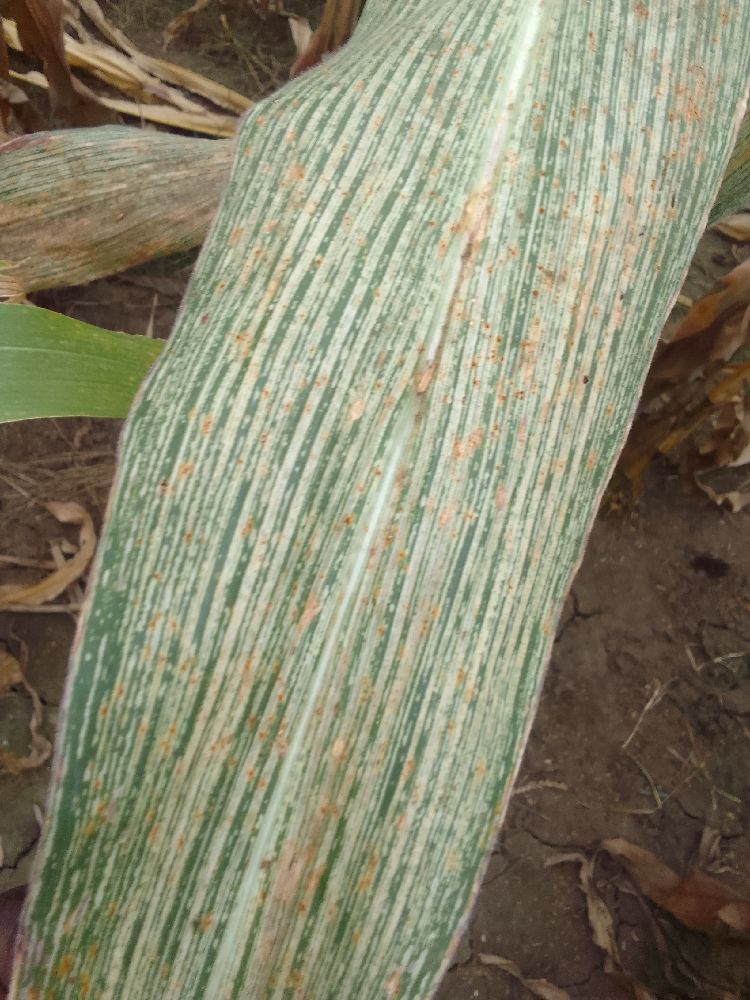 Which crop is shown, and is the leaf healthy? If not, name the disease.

maize, maize streak virus
